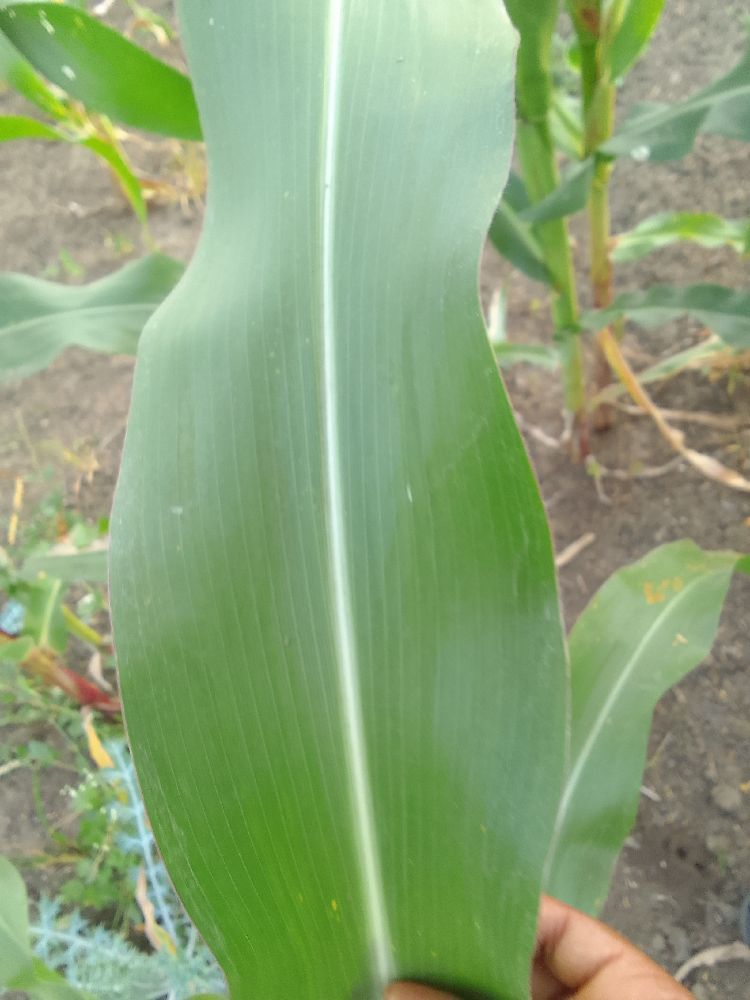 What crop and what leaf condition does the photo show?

maize, healthy
